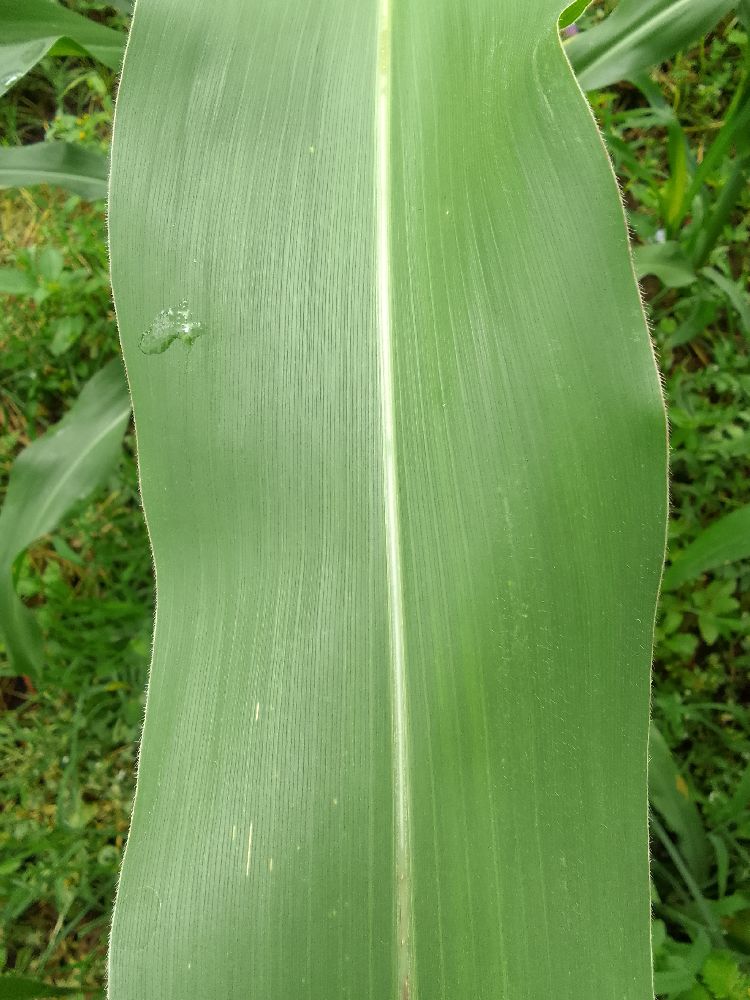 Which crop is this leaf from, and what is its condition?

maize, healthy
